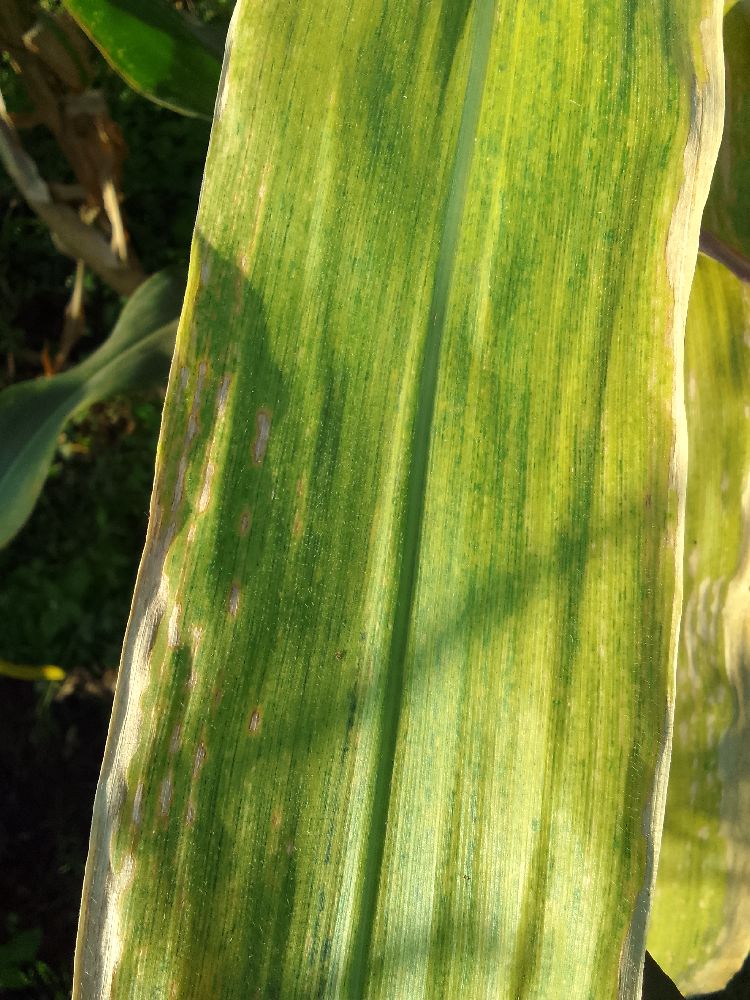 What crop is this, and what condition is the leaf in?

maize, maize lethal necrosis
